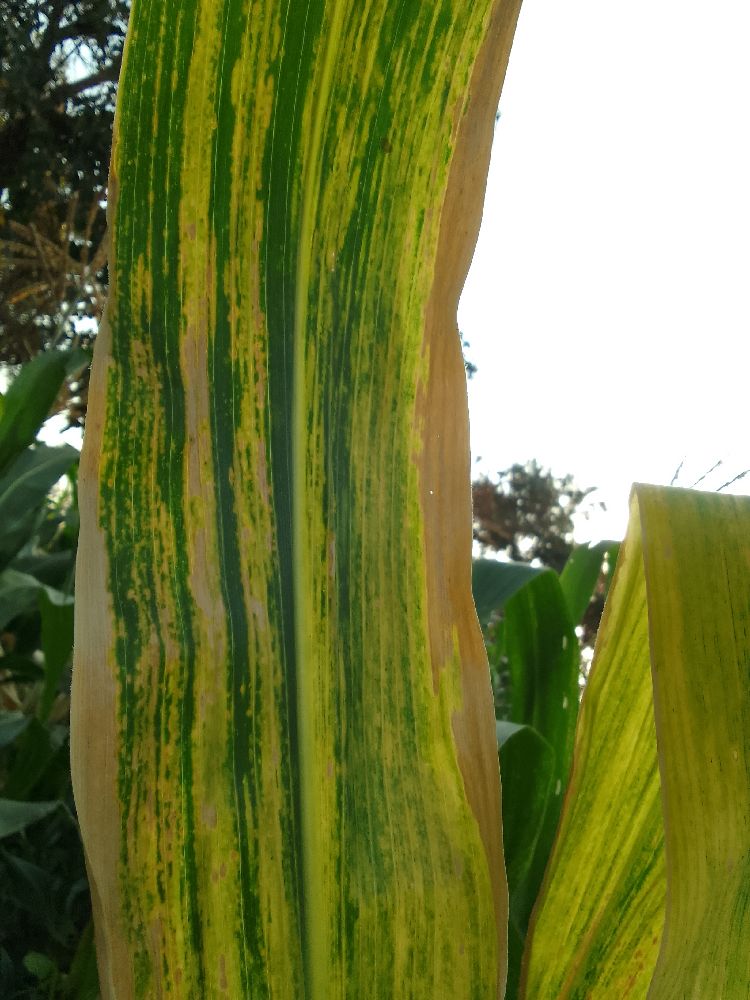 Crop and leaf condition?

maize, maize lethal necrosis
